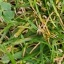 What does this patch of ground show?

unstructured weed
